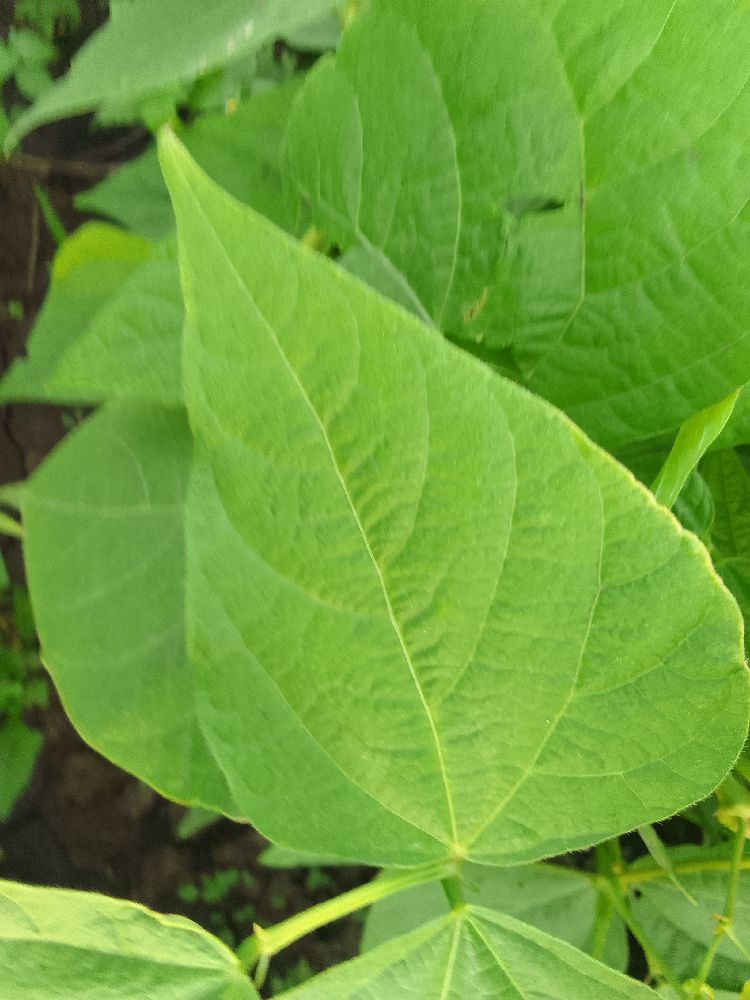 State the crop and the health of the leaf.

common bean, healthy
